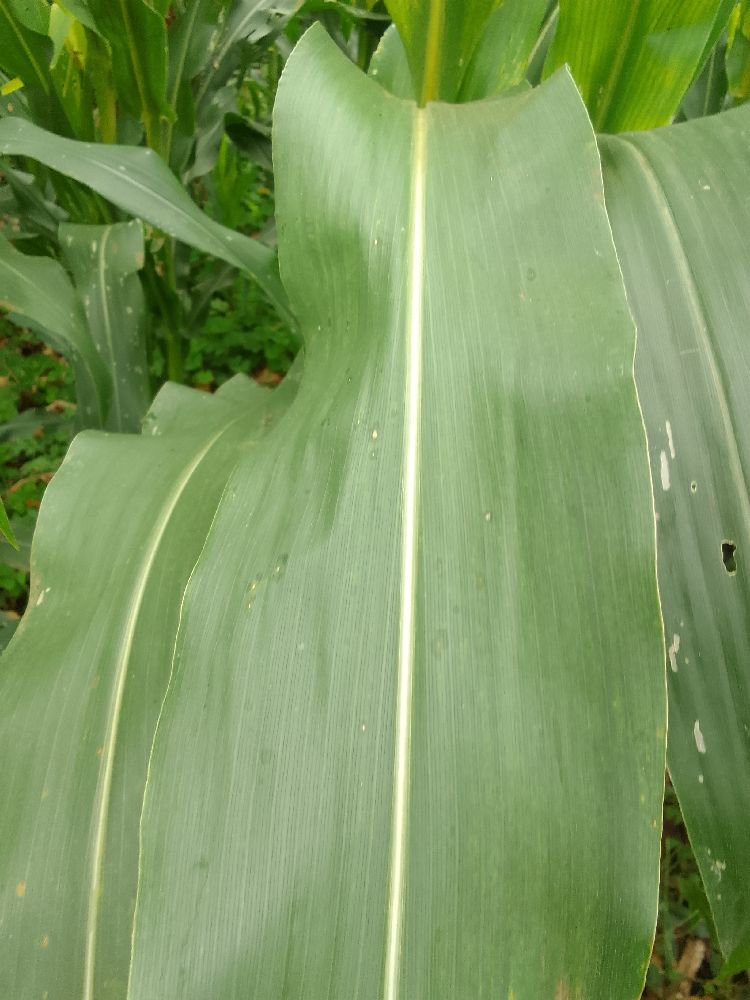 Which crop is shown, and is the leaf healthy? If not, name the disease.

maize, healthy
